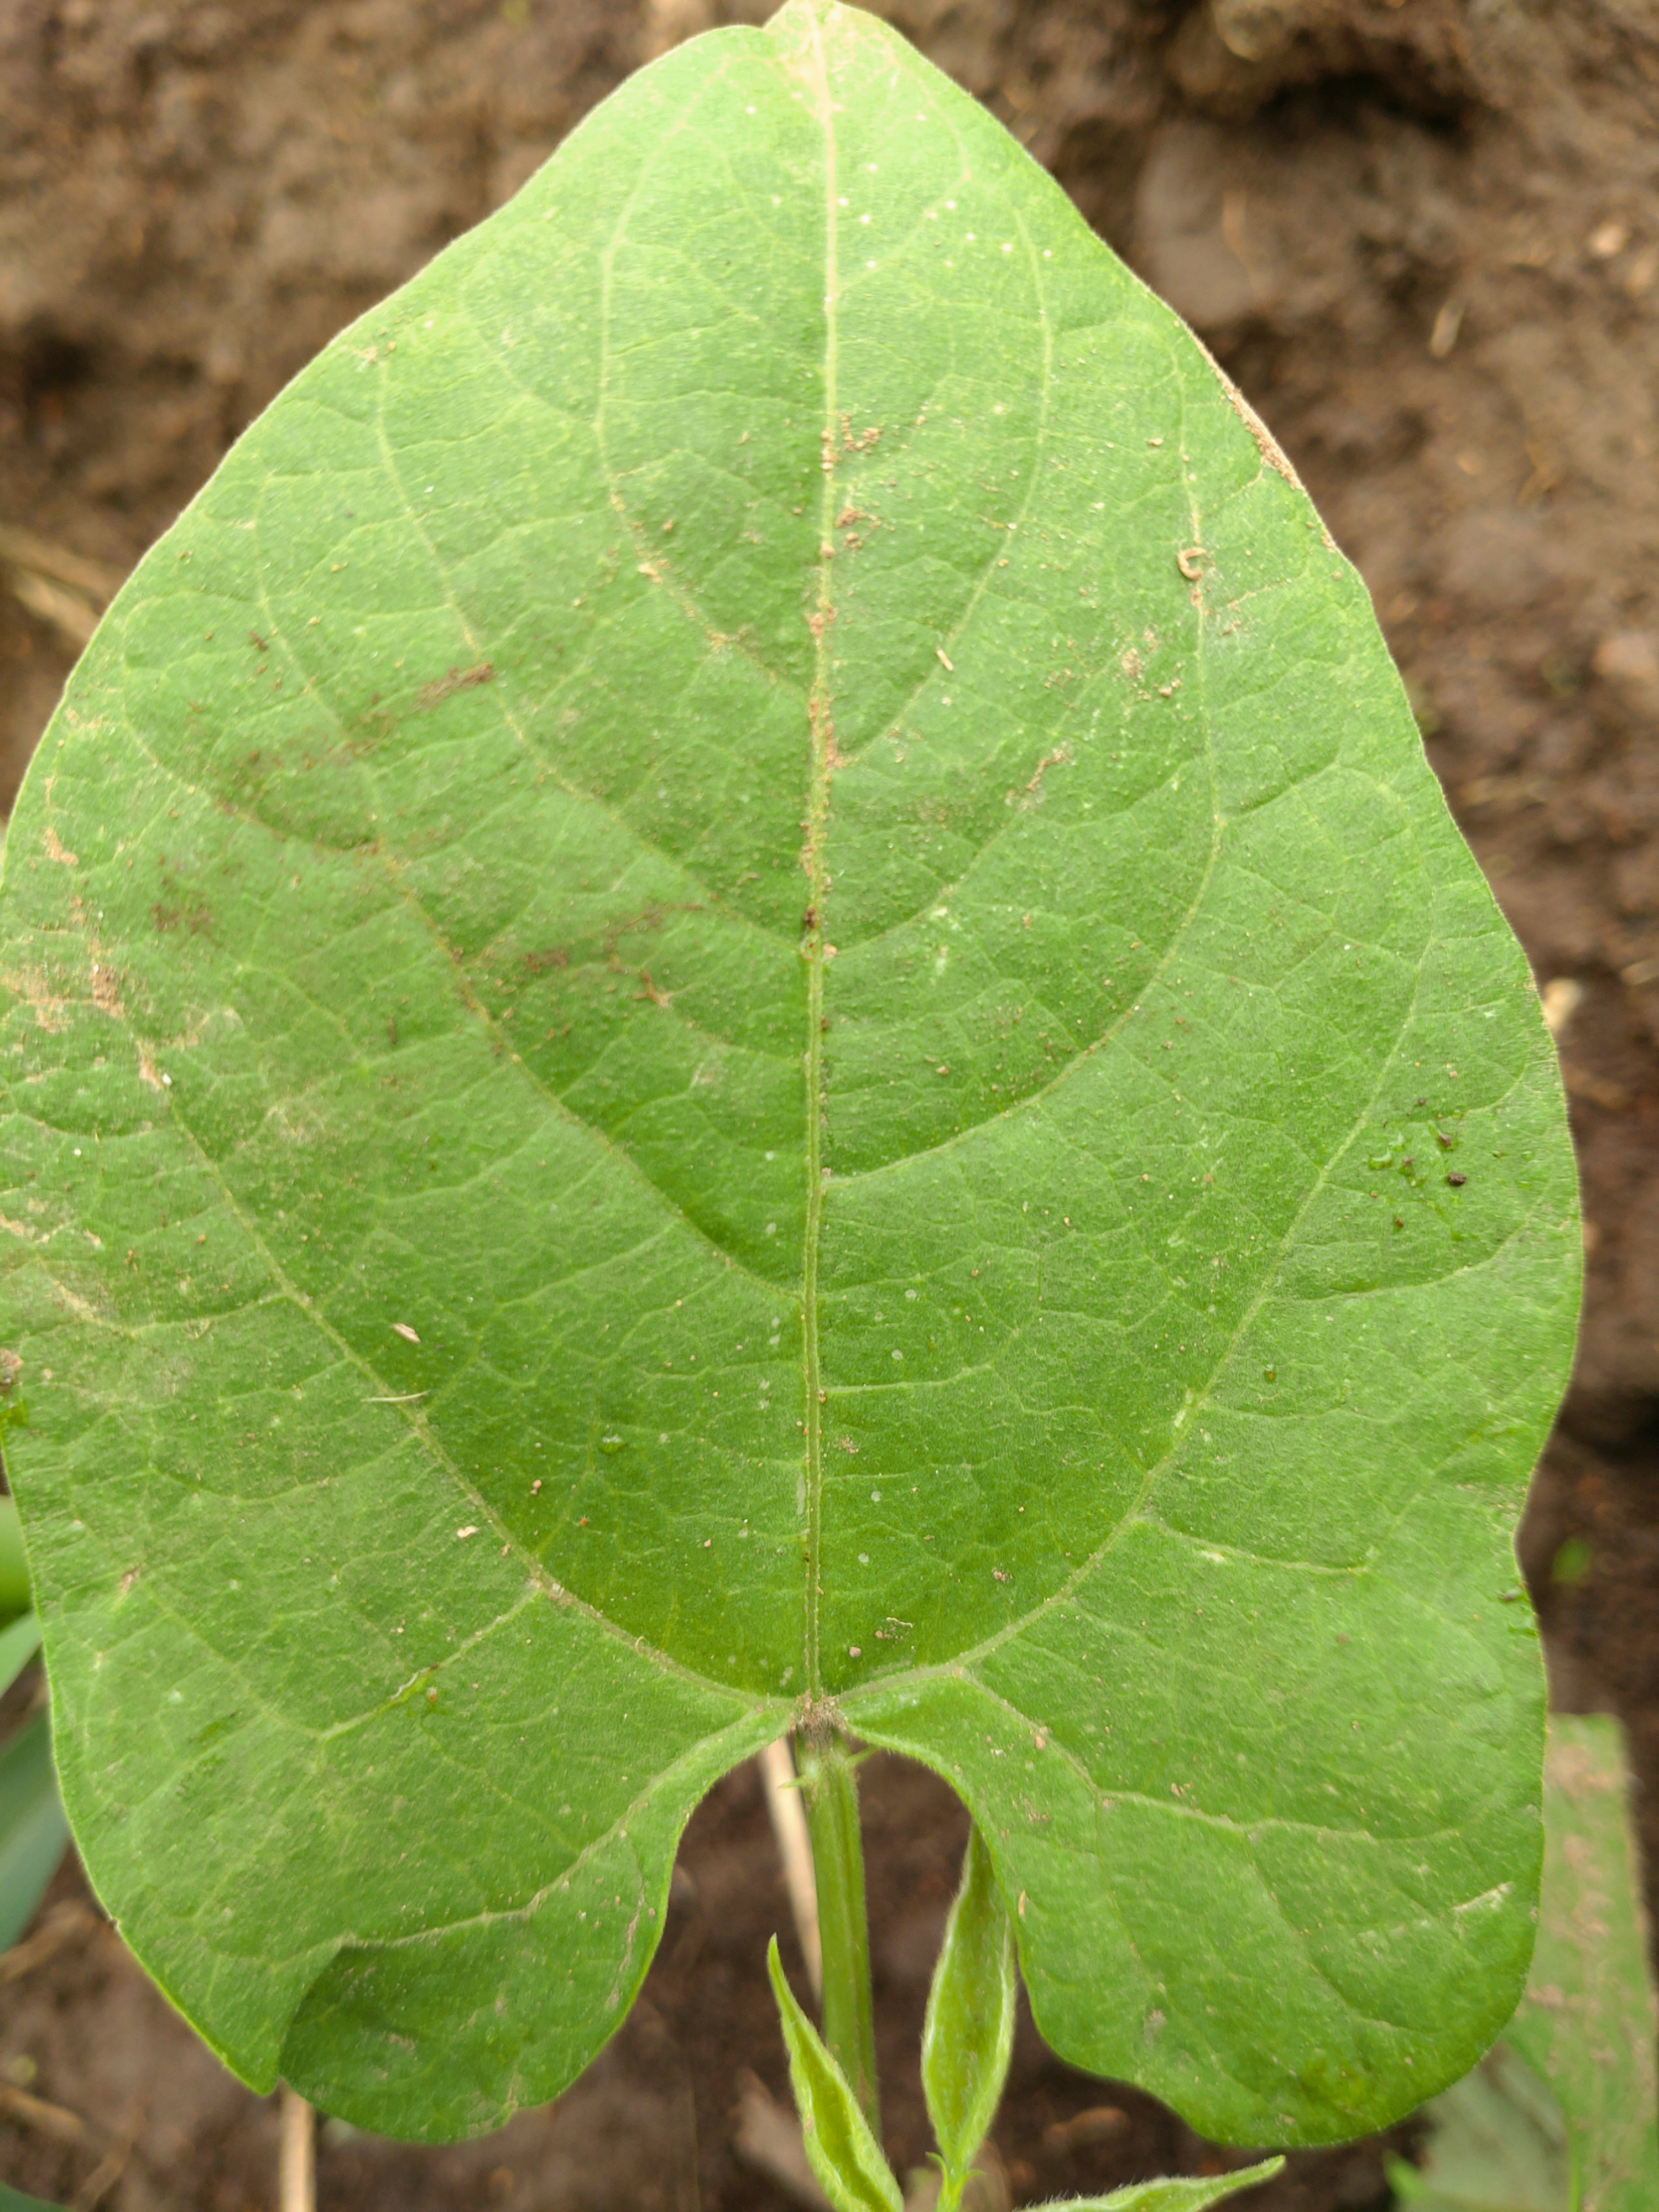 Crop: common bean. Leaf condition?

healthy
